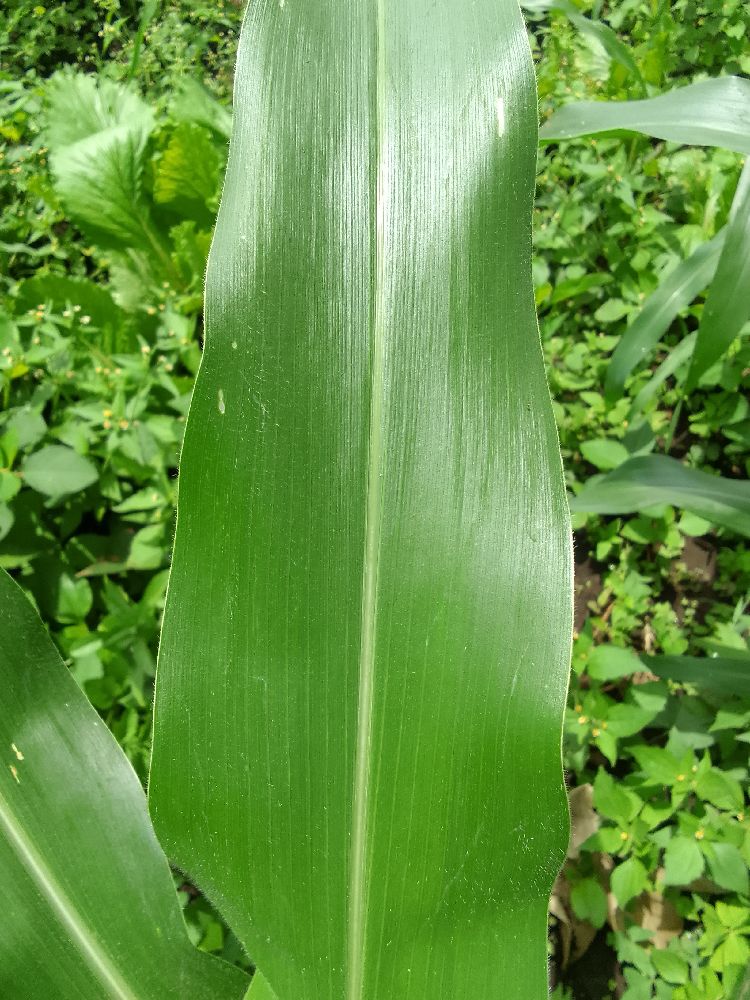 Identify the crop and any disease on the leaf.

maize, healthy
